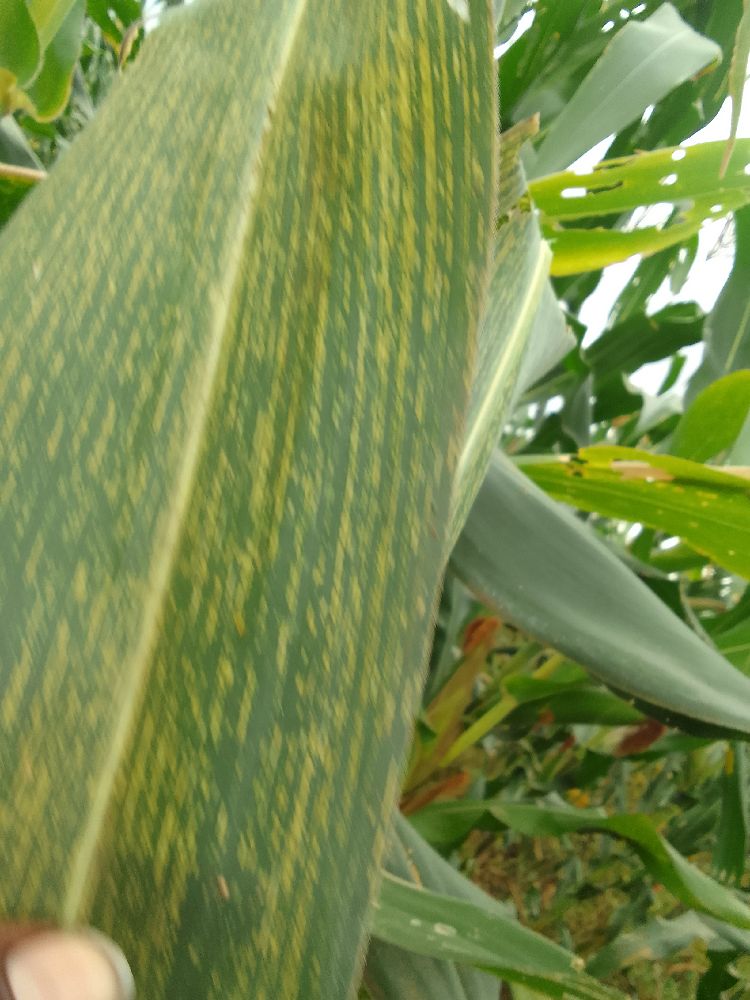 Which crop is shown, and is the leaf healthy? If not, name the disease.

maize, maize streak virus
